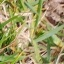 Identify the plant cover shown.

grass
